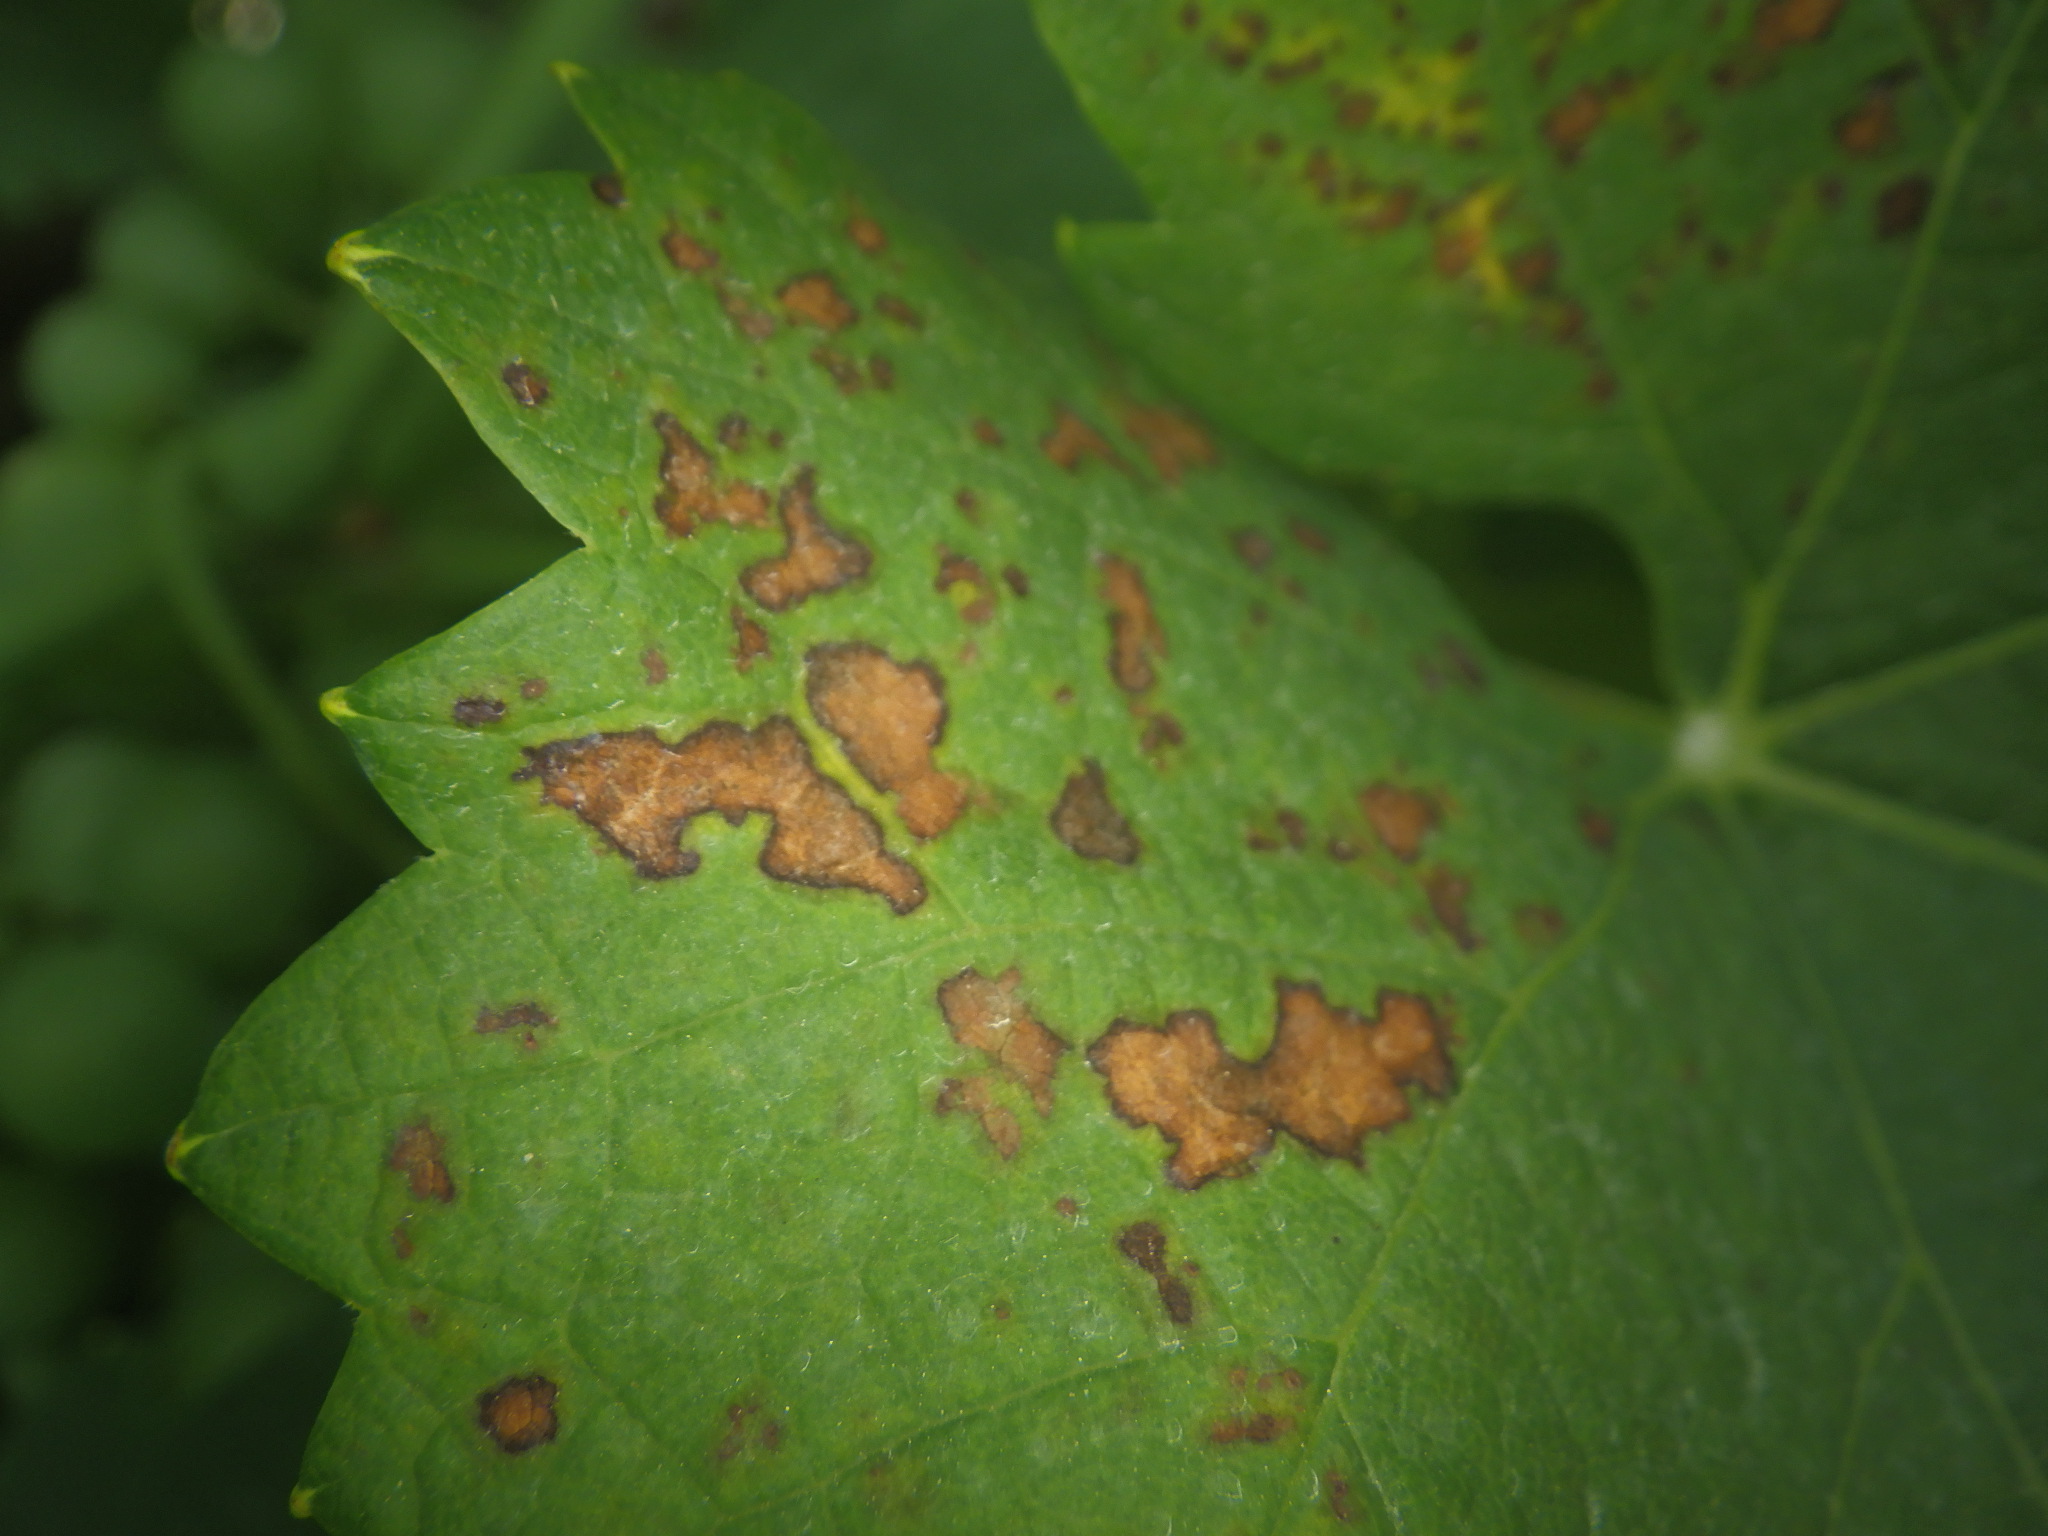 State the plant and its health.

grapevine, black rot
